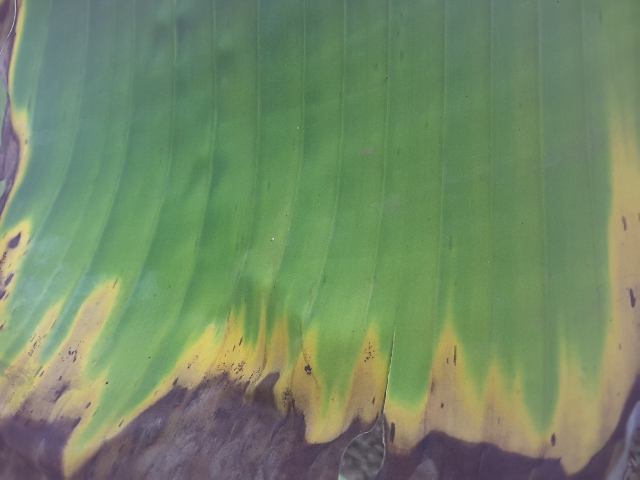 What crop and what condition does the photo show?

banana, fusarium wilt race 1
